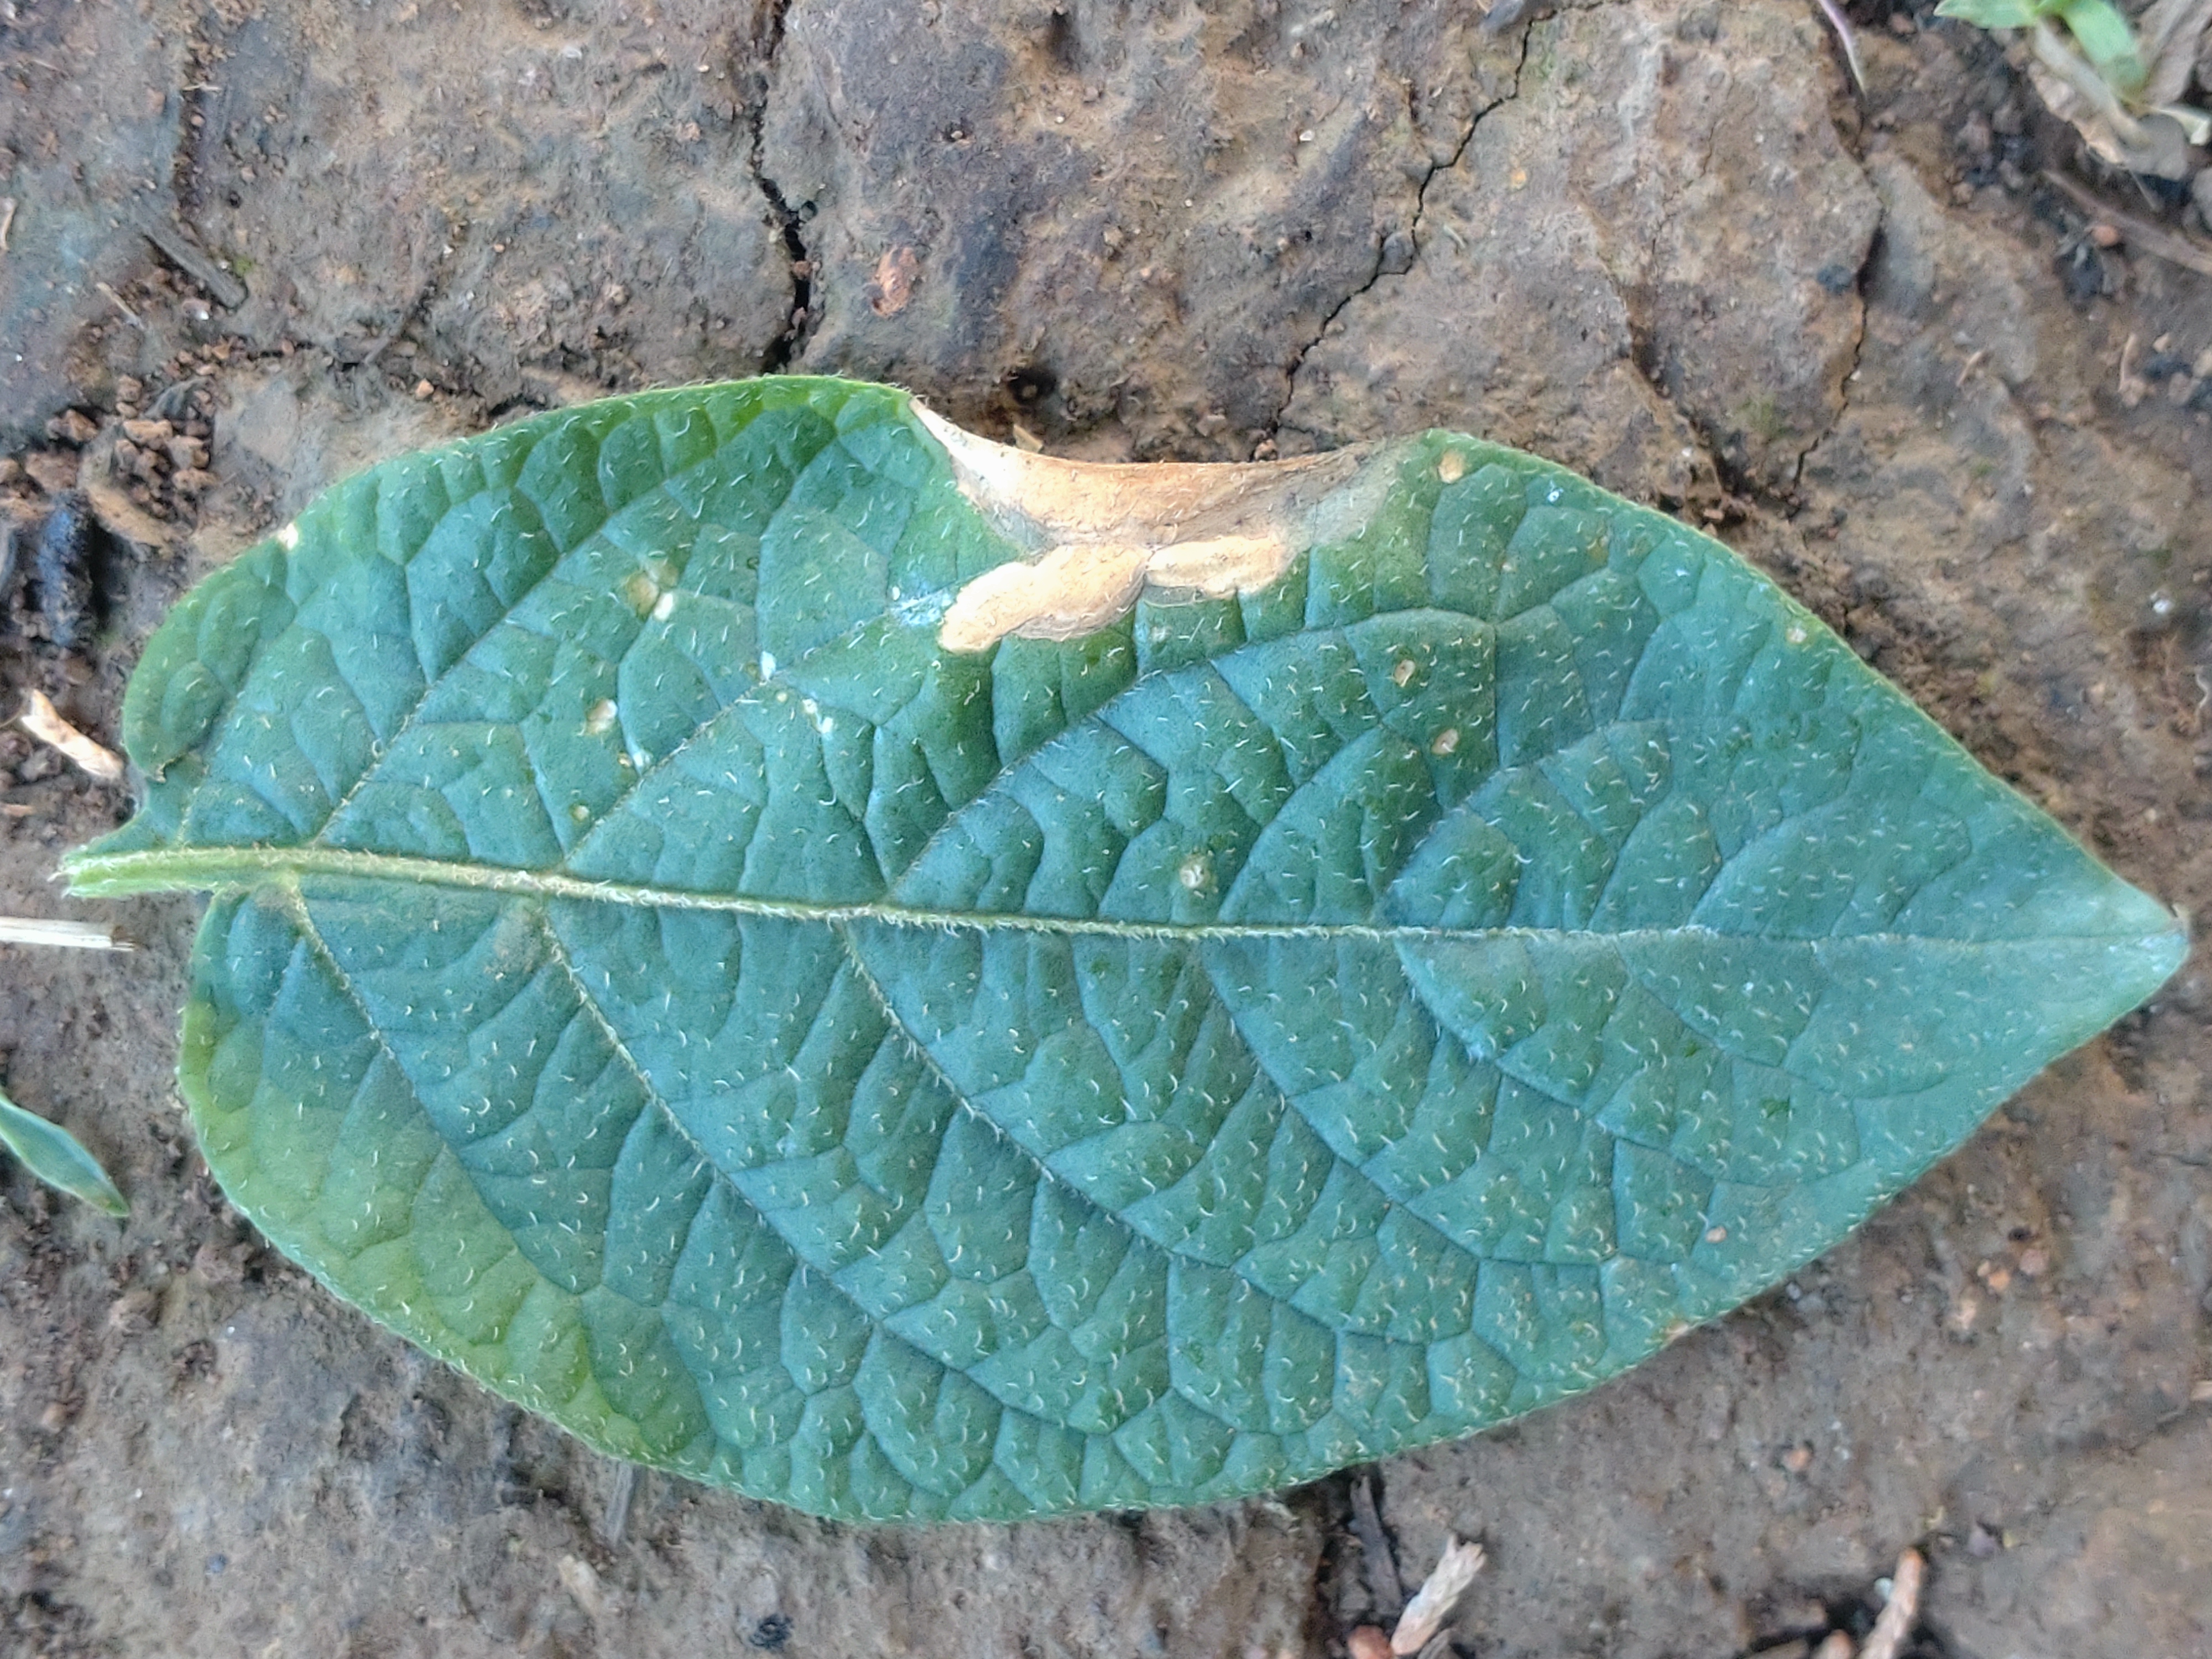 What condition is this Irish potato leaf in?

early blight
